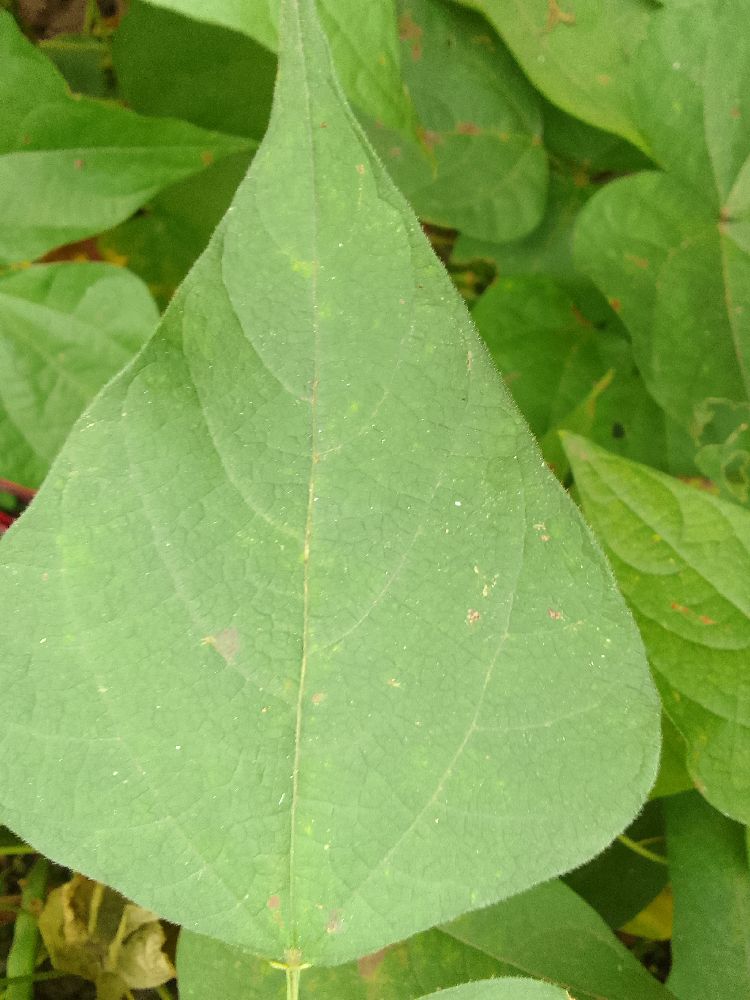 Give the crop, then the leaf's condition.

common bean, healthy
